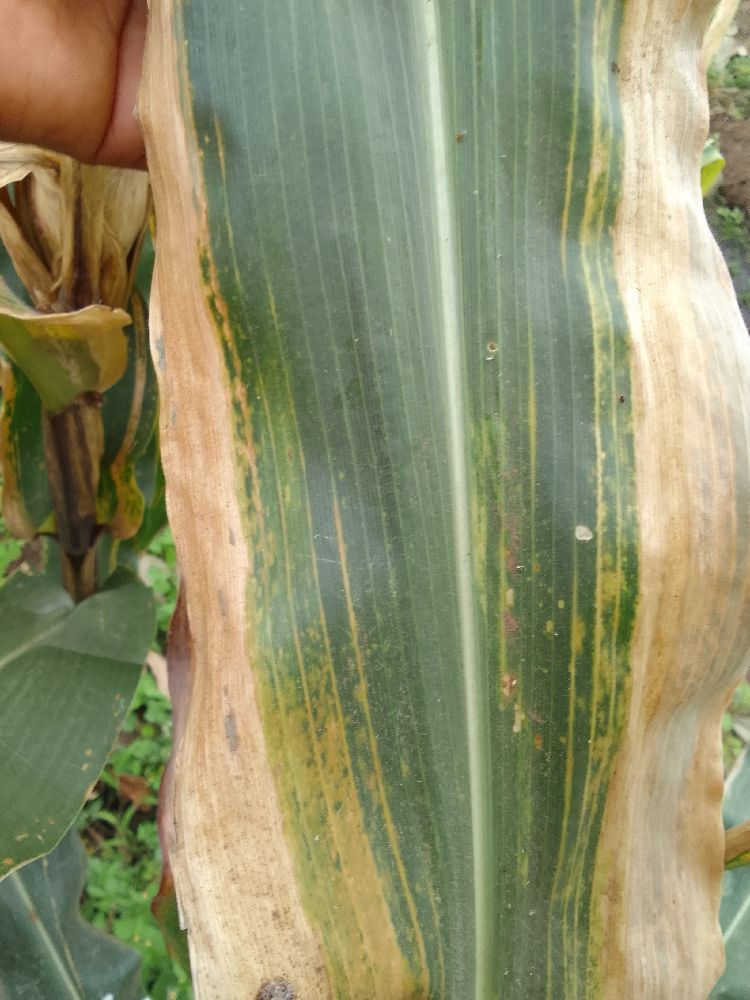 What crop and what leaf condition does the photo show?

maize, maize lethal necrosis
